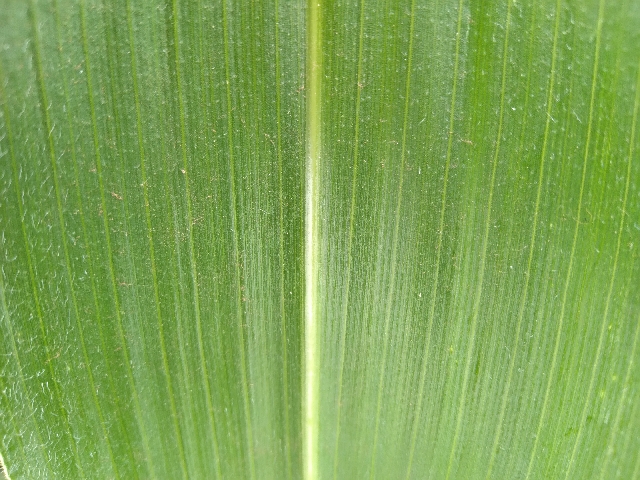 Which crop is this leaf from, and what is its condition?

maize, healthy
